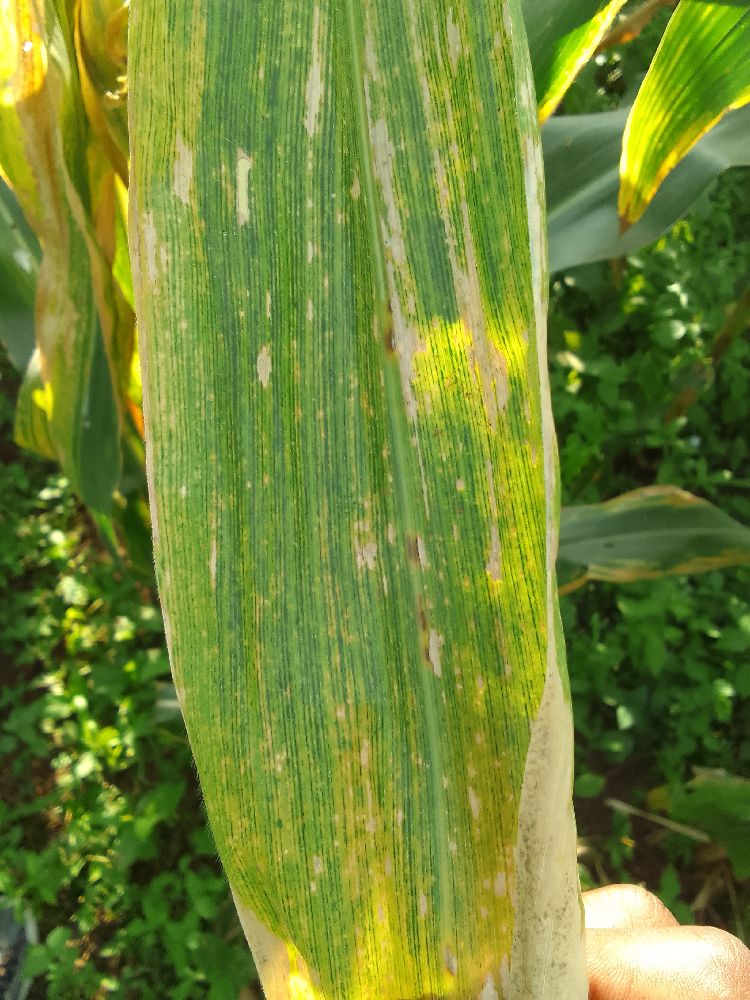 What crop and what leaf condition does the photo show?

maize, maize lethal necrosis
